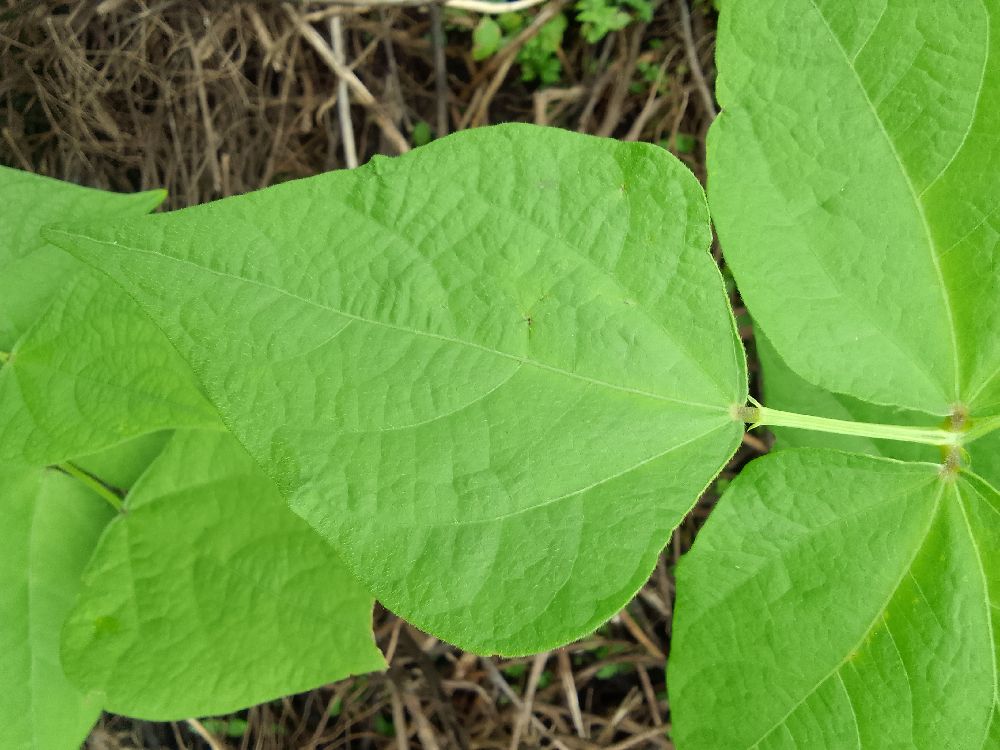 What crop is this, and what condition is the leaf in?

common bean, healthy
